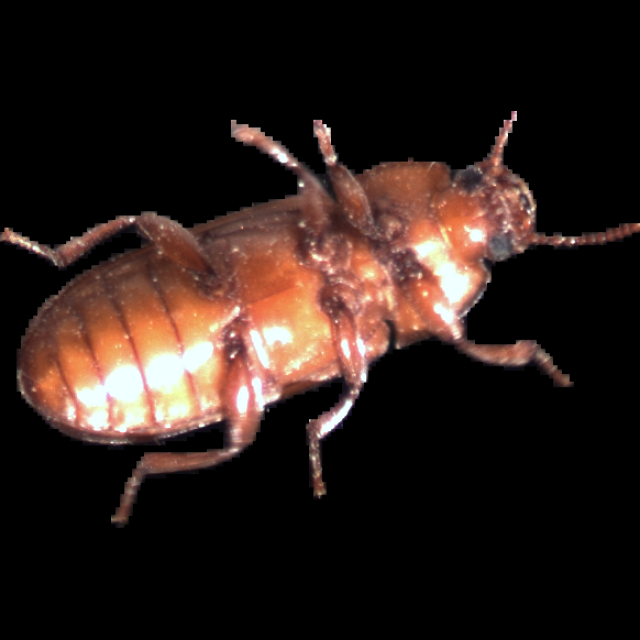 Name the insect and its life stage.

mealworm beetle
